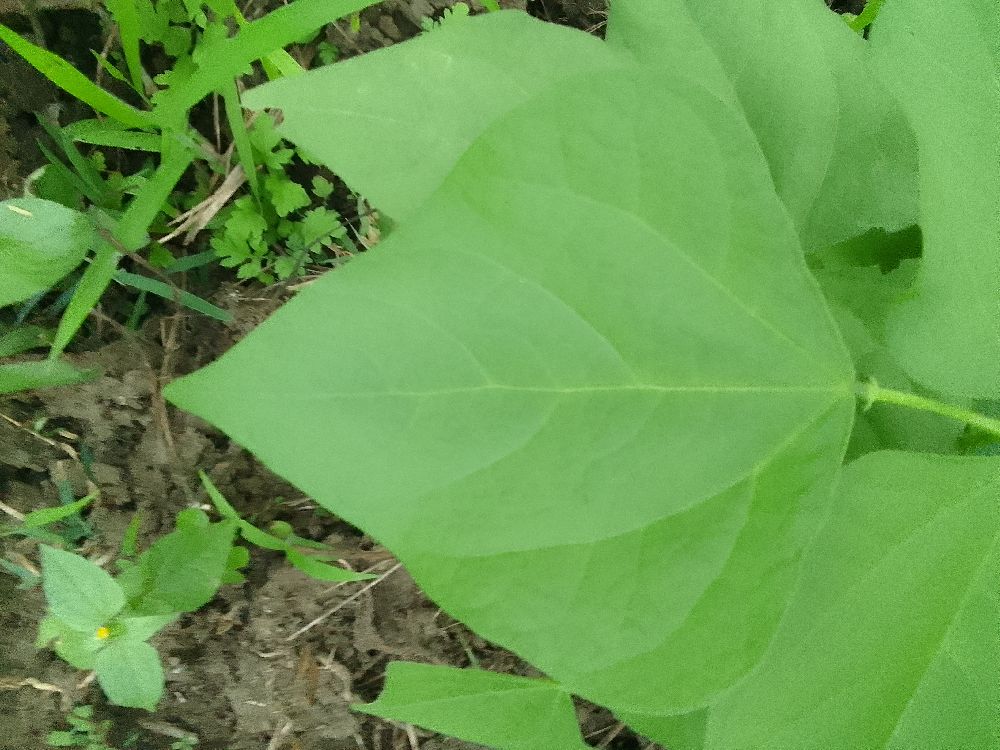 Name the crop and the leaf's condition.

common bean, healthy
